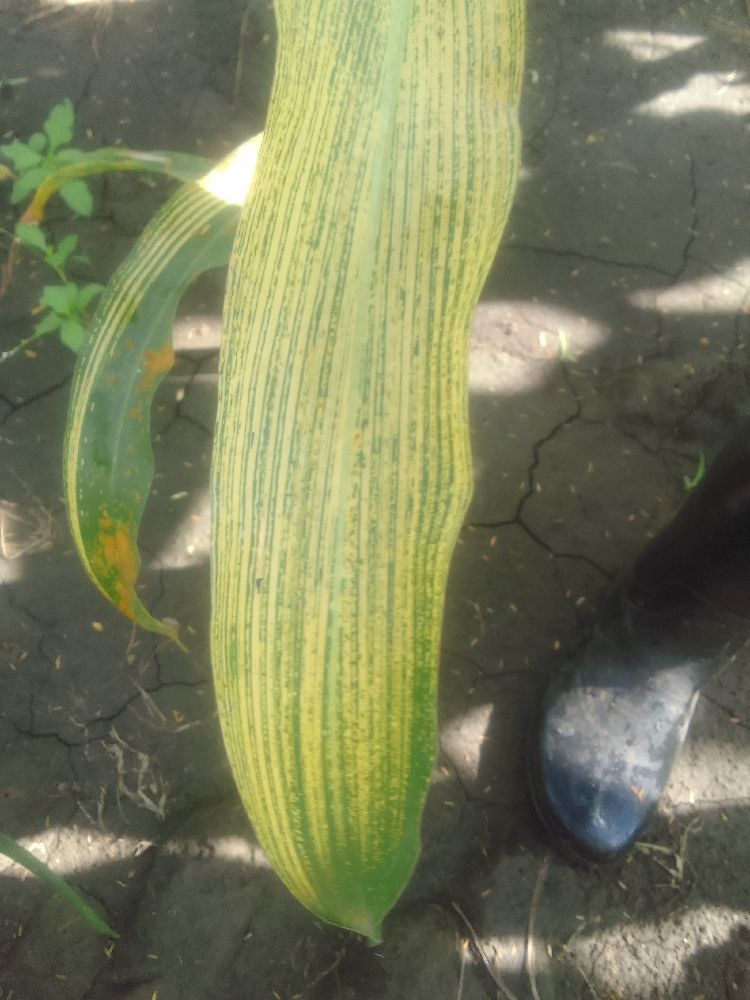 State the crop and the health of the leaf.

maize, maize streak virus
